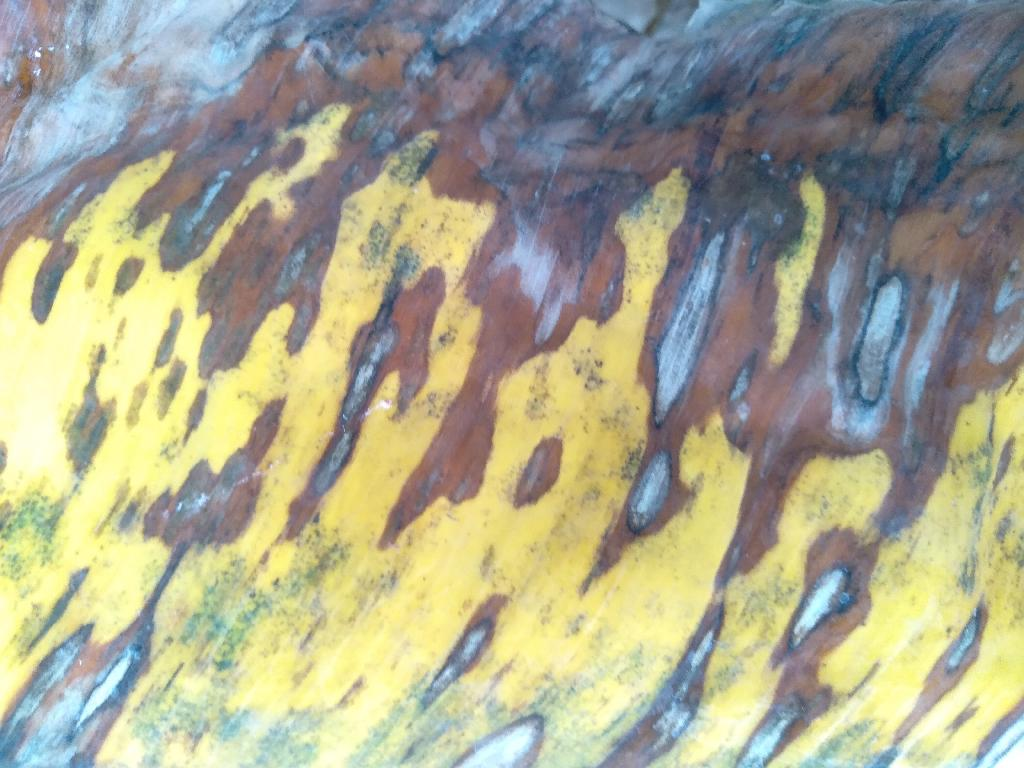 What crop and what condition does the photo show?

banana, black sigatoka
